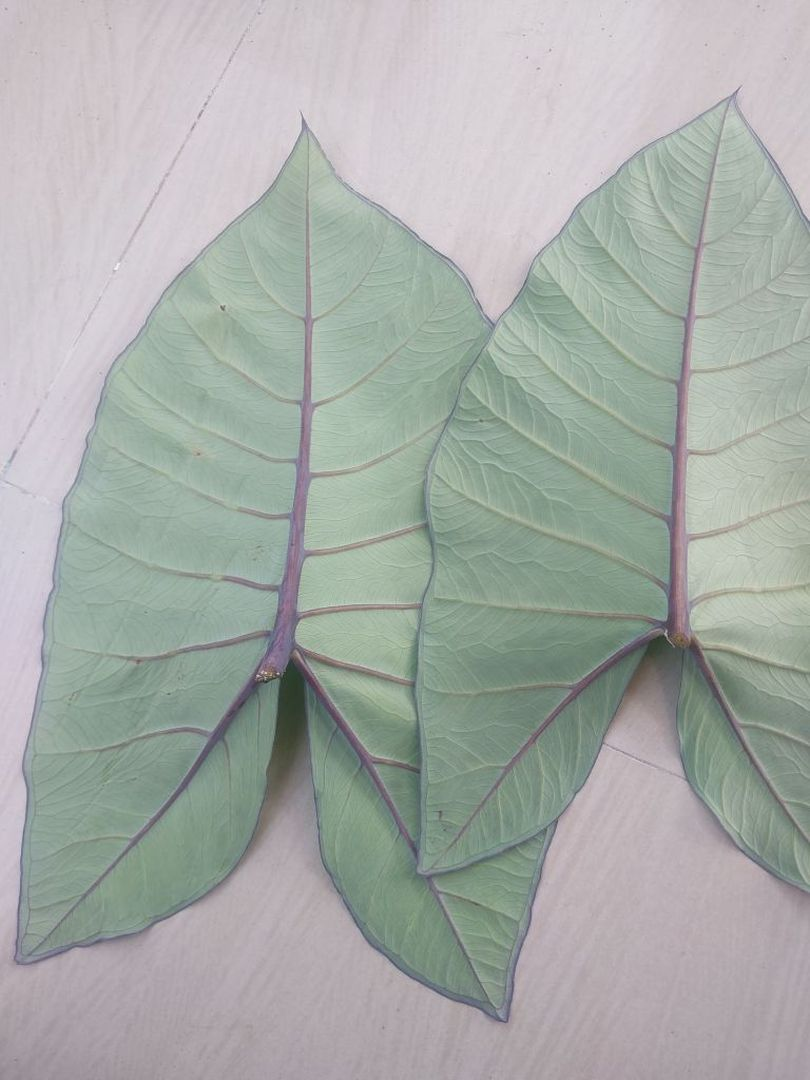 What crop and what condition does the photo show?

taro, healthy
